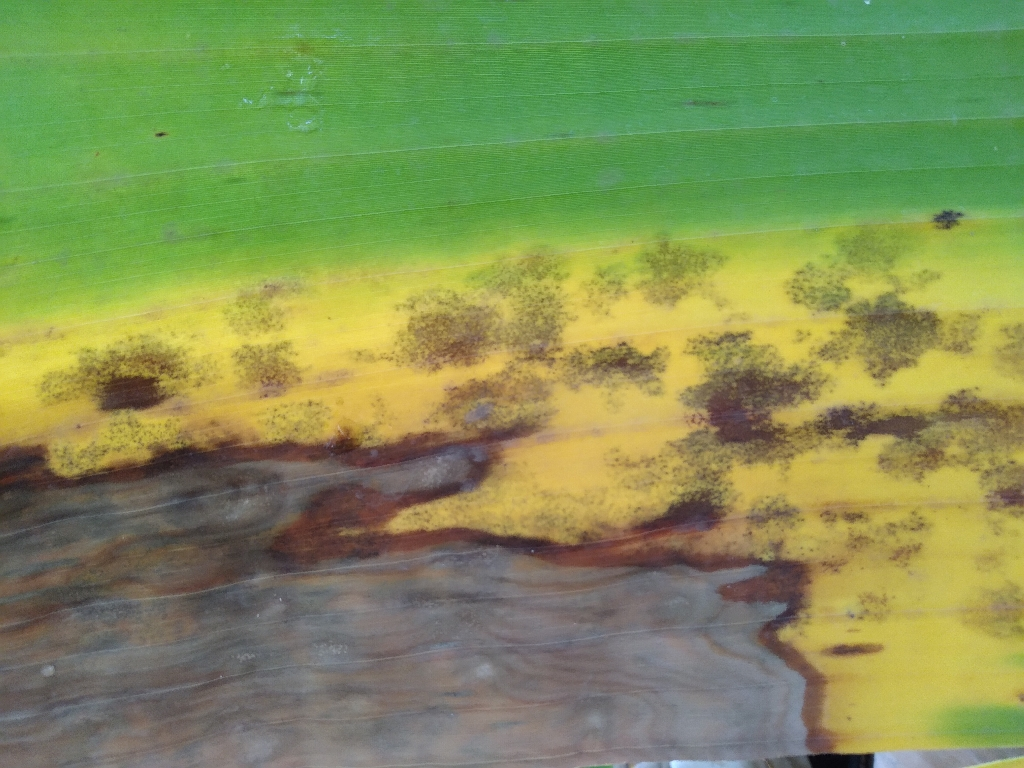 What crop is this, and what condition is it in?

banana, black sigatoka
